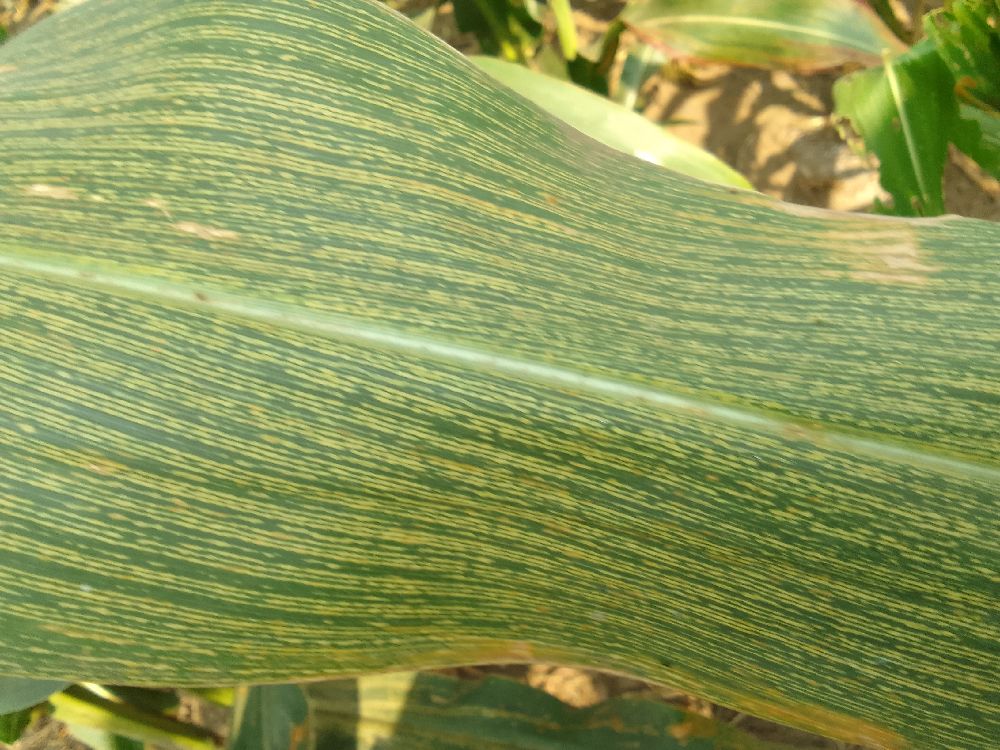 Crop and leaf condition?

maize, maize streak virus
